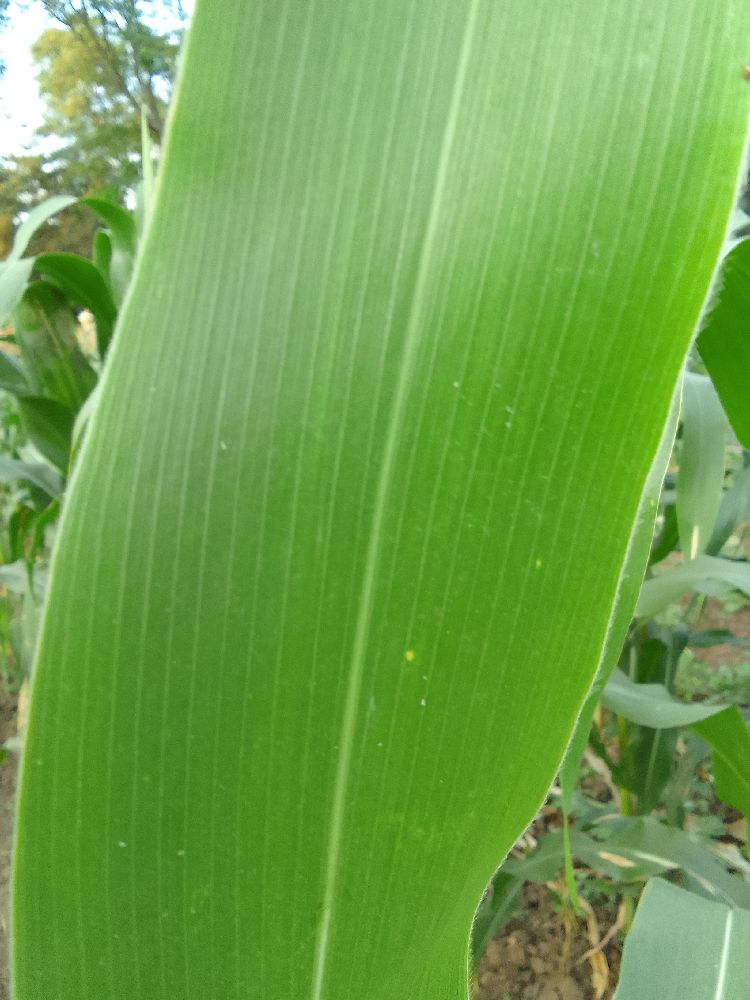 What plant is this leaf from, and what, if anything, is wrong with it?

maize, healthy
